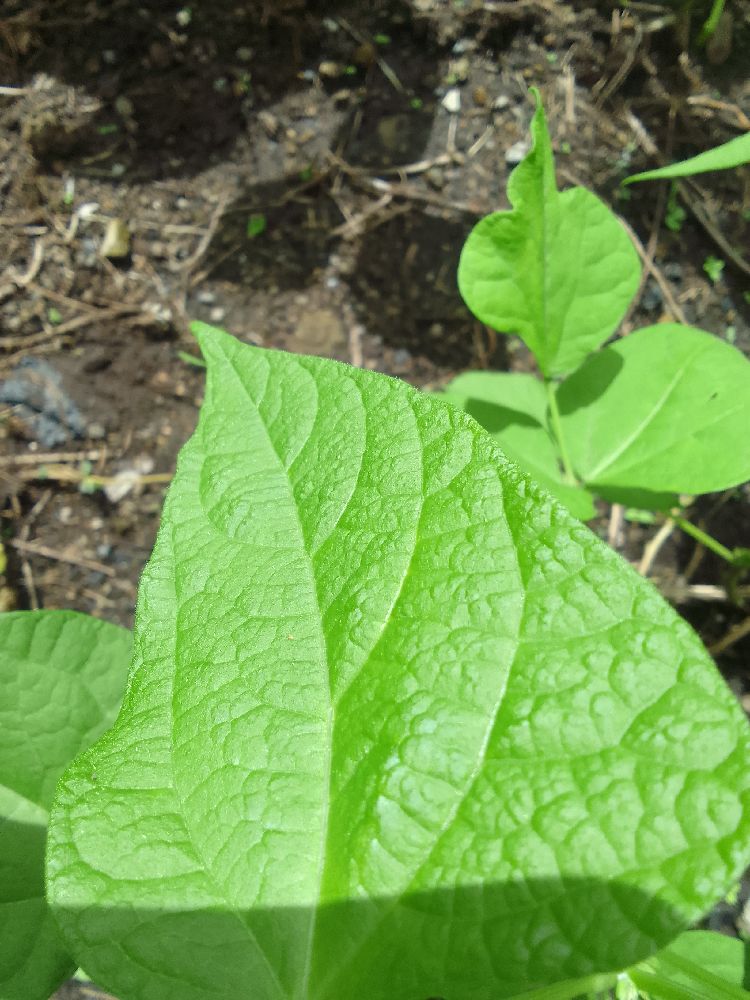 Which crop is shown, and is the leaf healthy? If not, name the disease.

common bean, healthy
